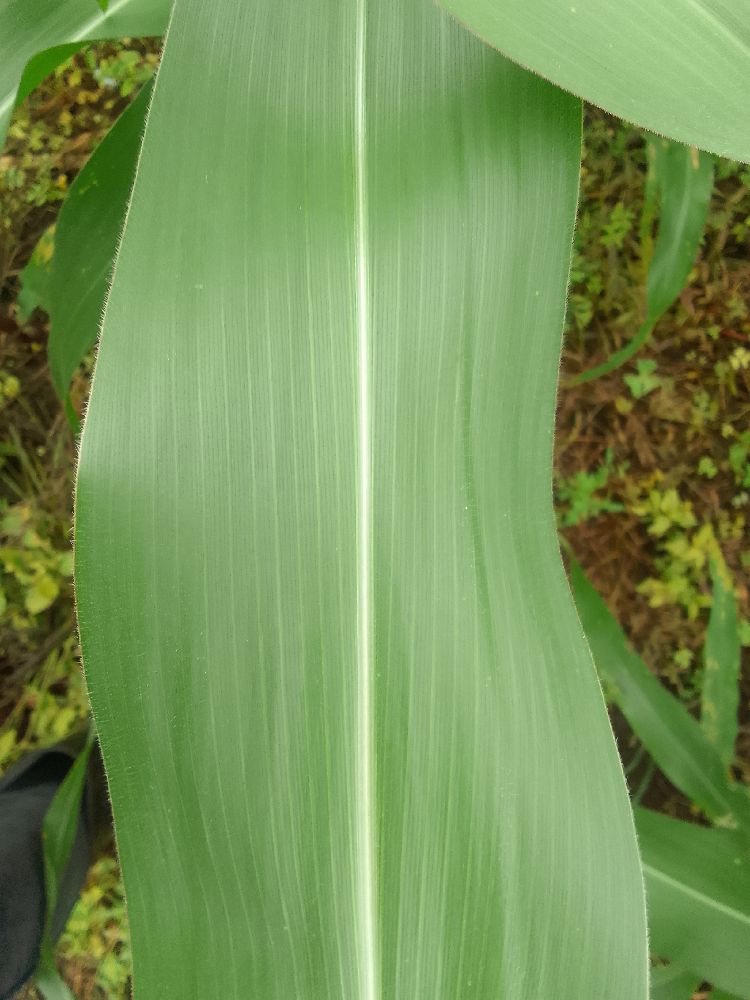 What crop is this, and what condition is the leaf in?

maize, healthy
